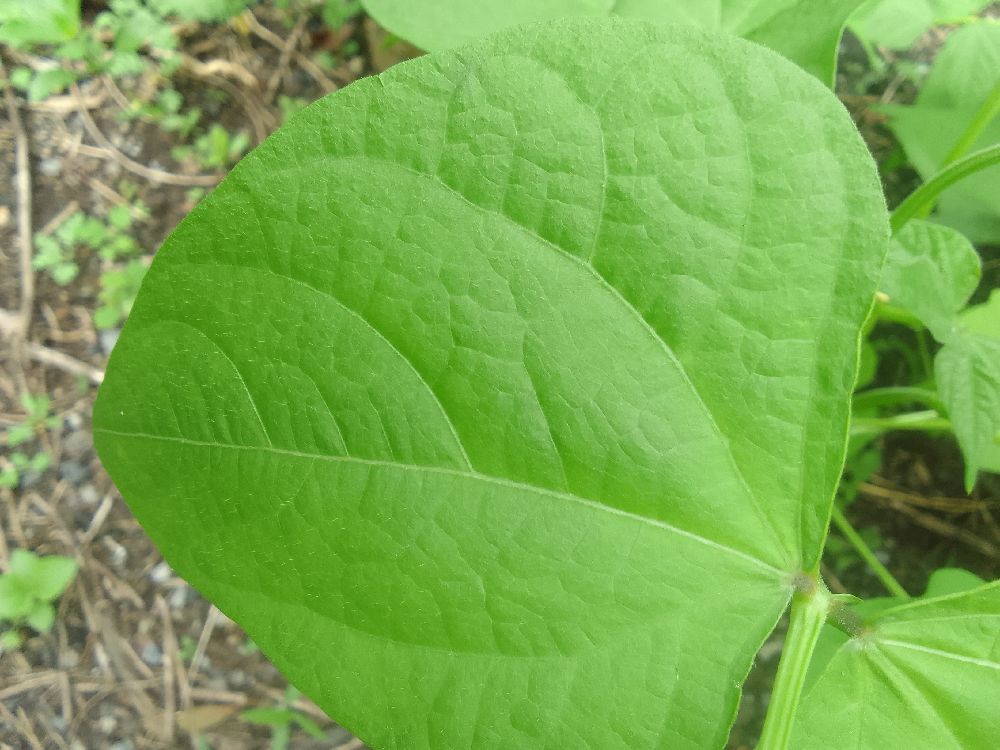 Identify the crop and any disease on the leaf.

common bean, healthy
